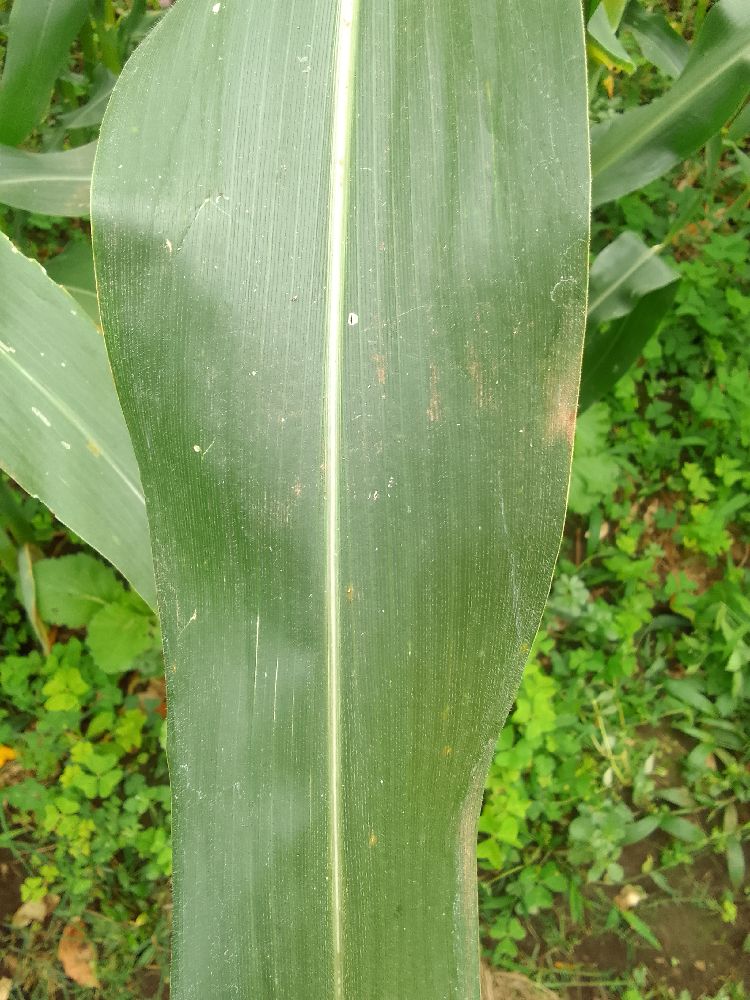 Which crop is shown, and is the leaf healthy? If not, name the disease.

maize, healthy
